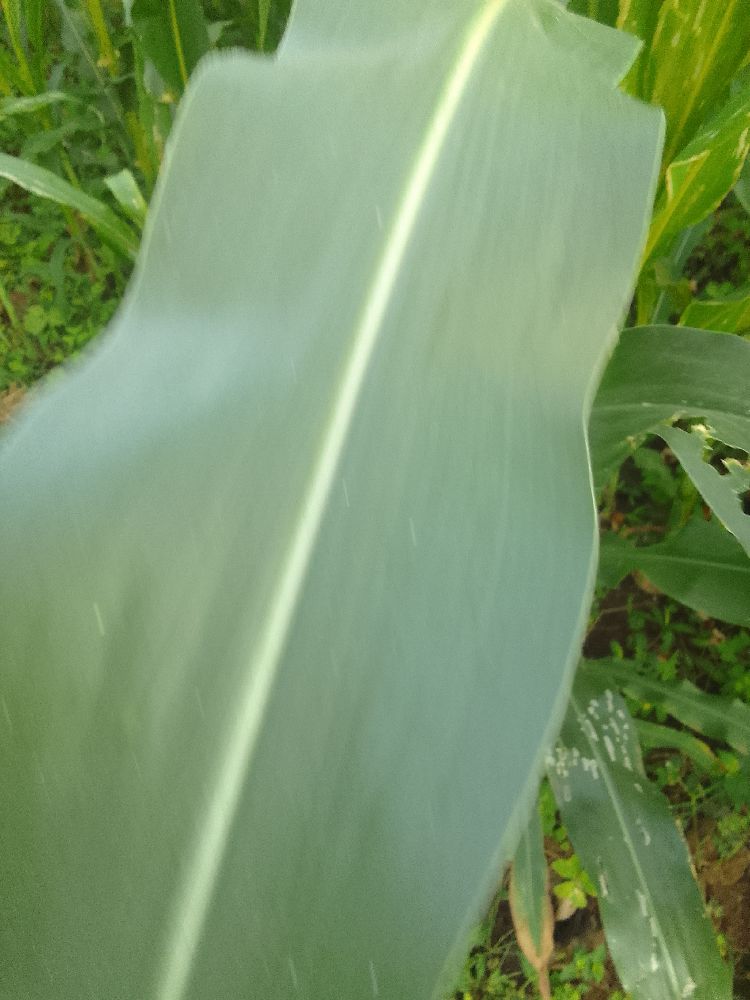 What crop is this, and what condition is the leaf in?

maize, healthy
